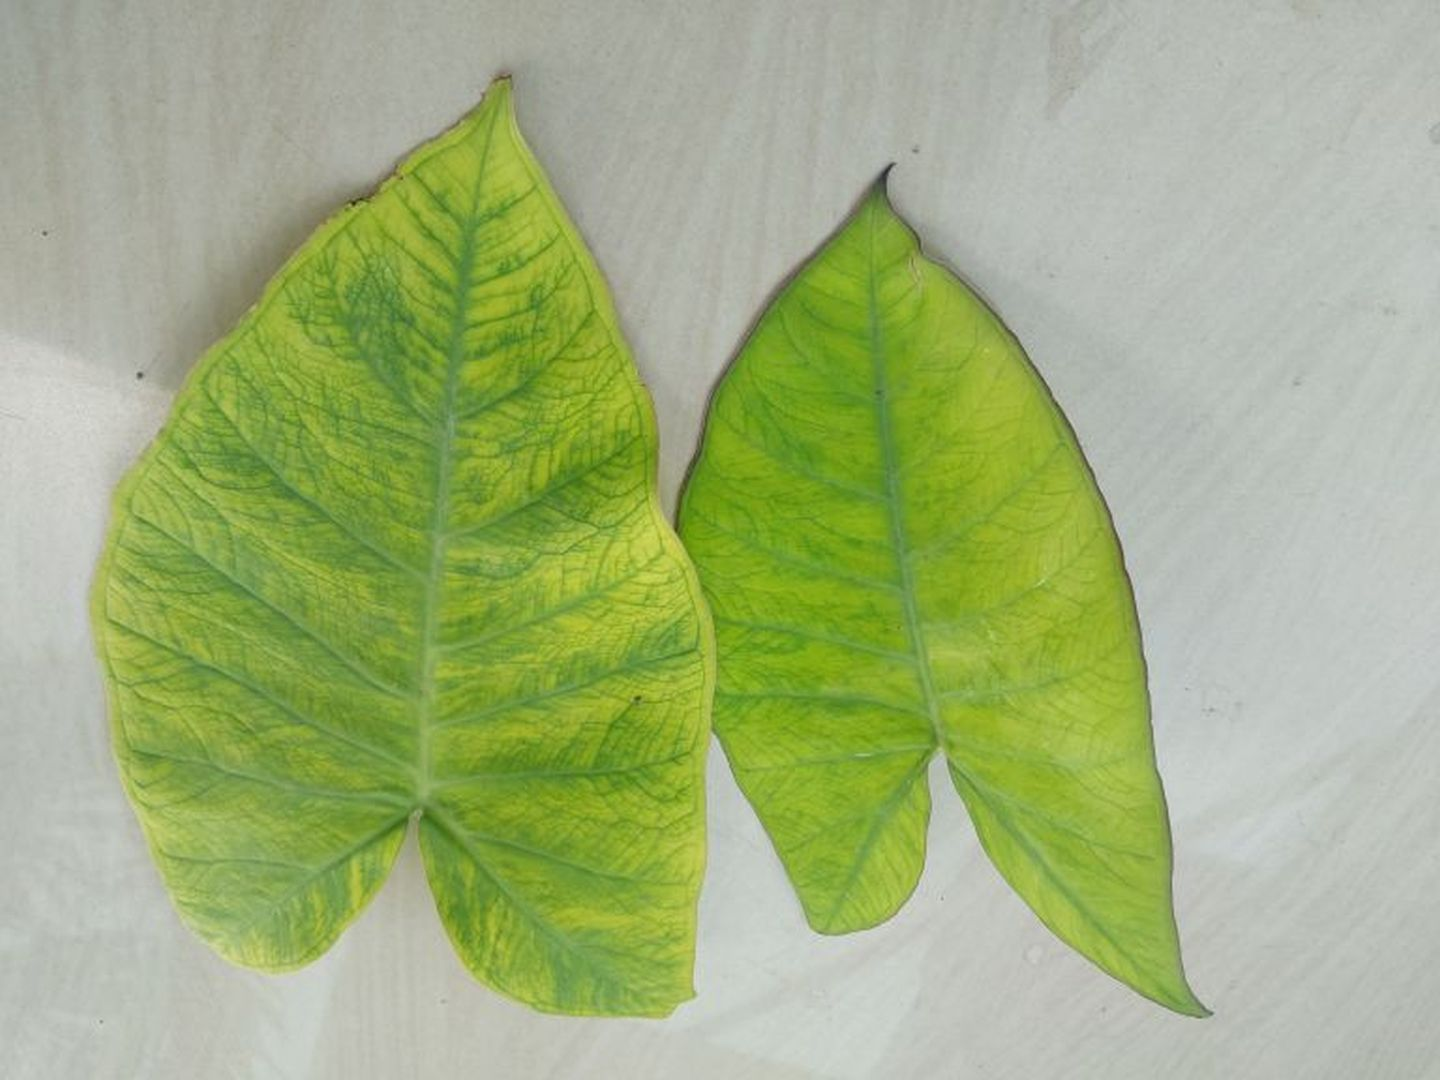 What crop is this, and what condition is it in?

taro, mosaic
